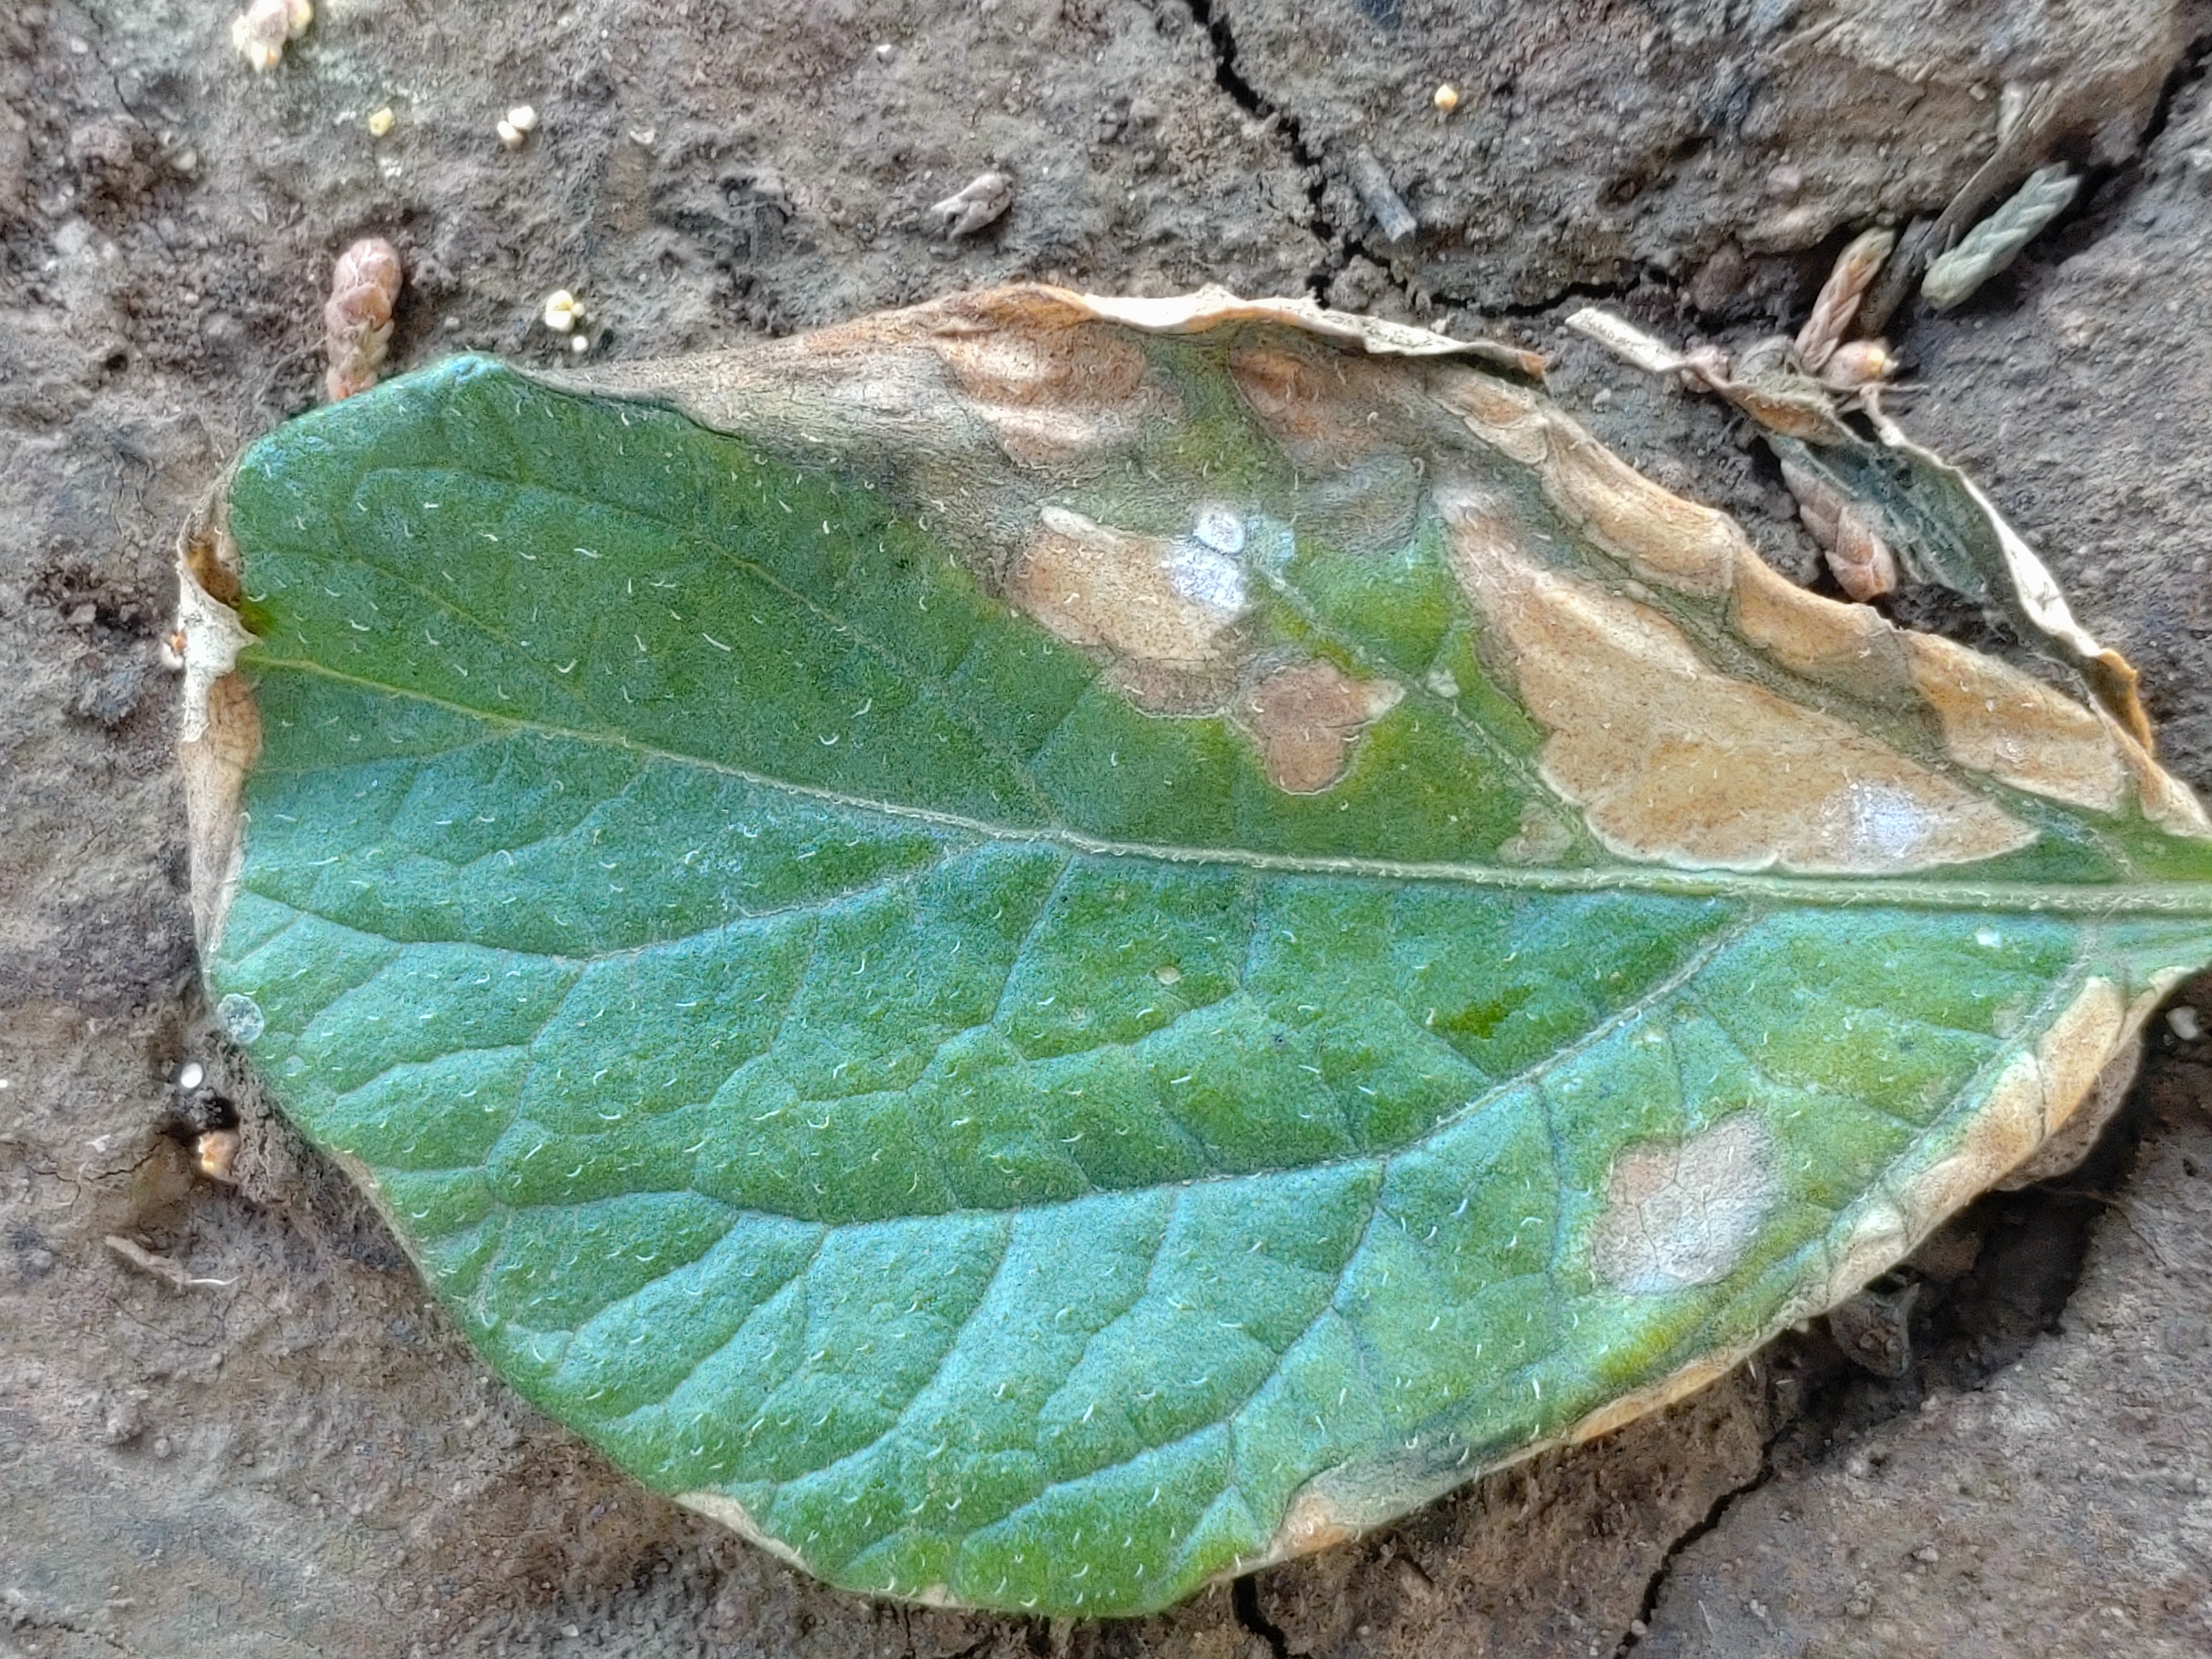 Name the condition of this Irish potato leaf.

early blight
